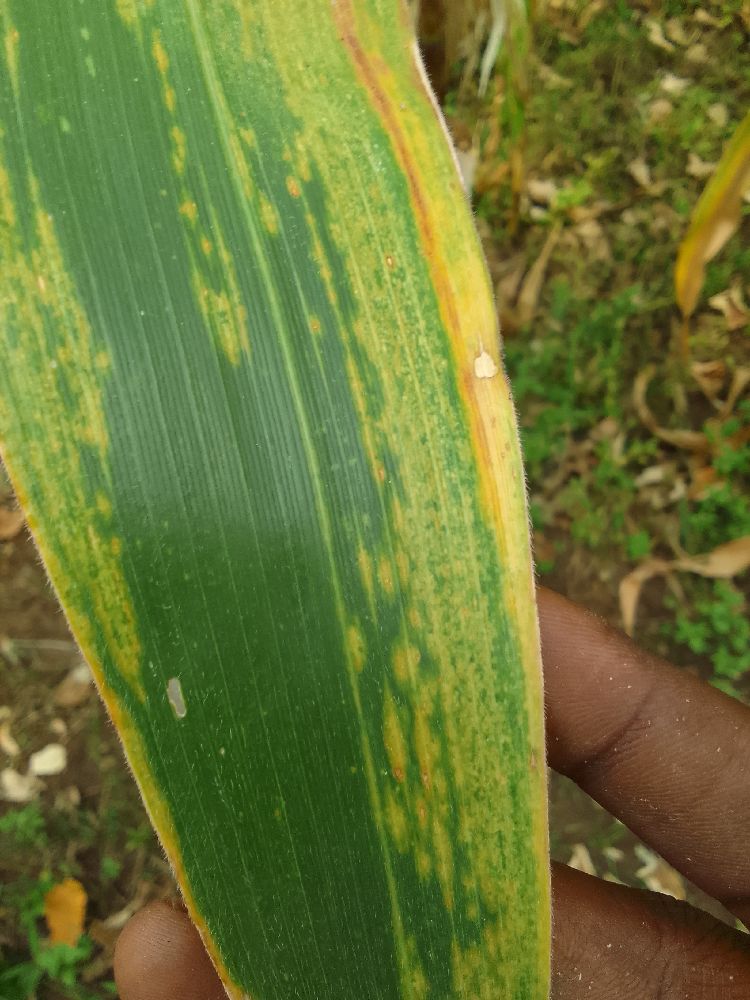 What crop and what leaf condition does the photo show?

maize, maize lethal necrosis
